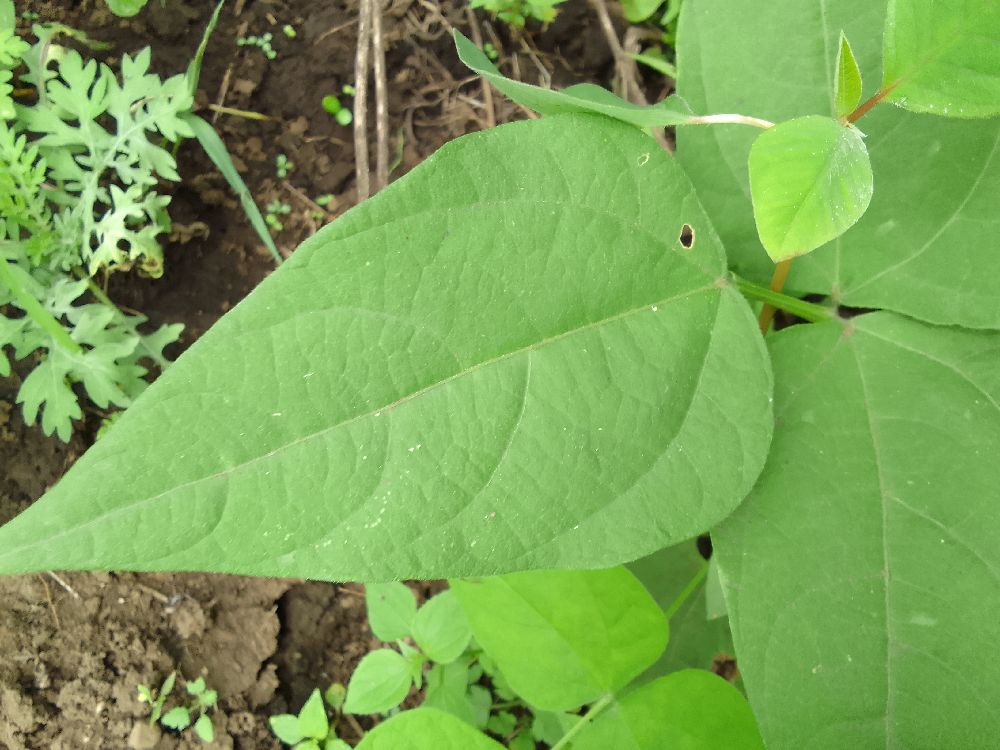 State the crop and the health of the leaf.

common bean, healthy
